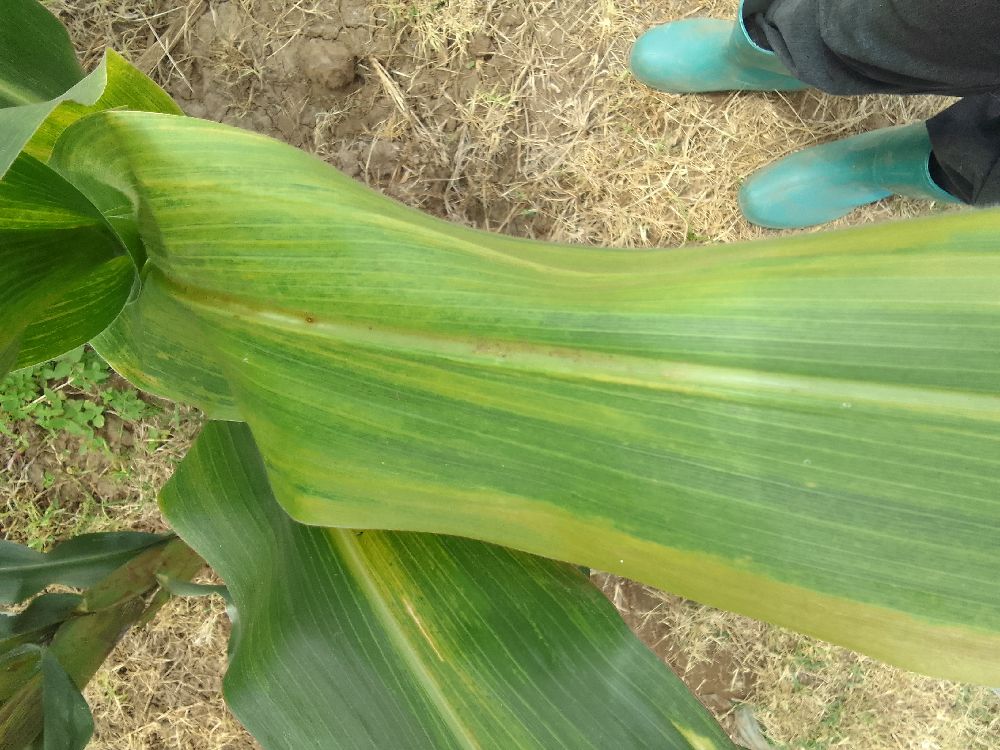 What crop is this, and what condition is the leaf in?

maize, maize lethal necrosis
